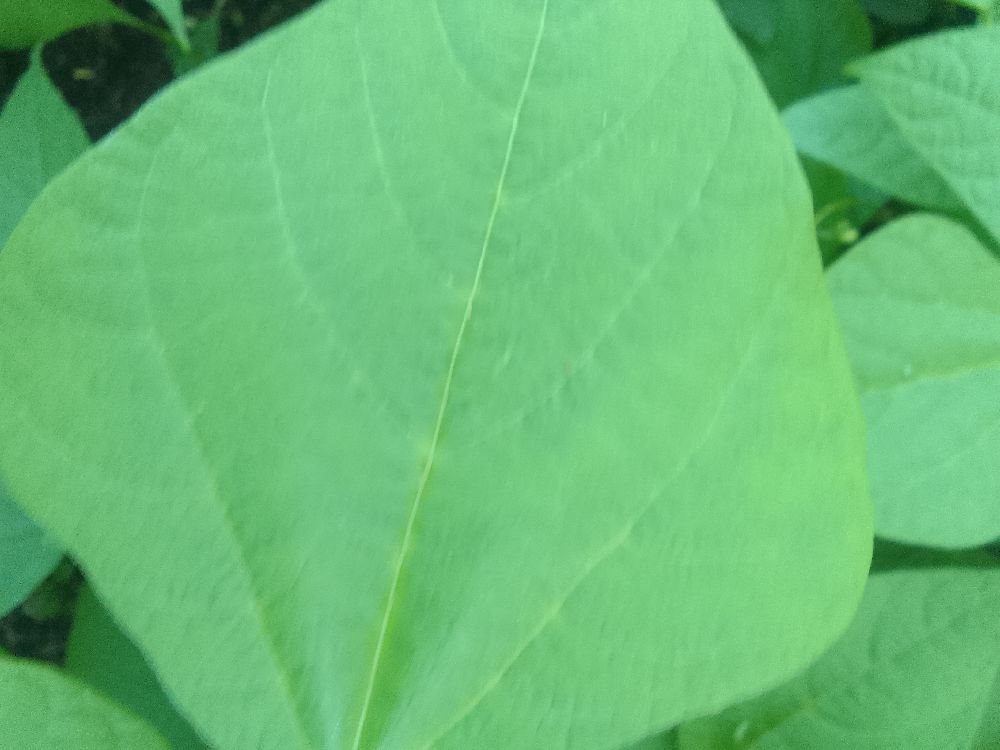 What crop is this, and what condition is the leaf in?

common bean, healthy
